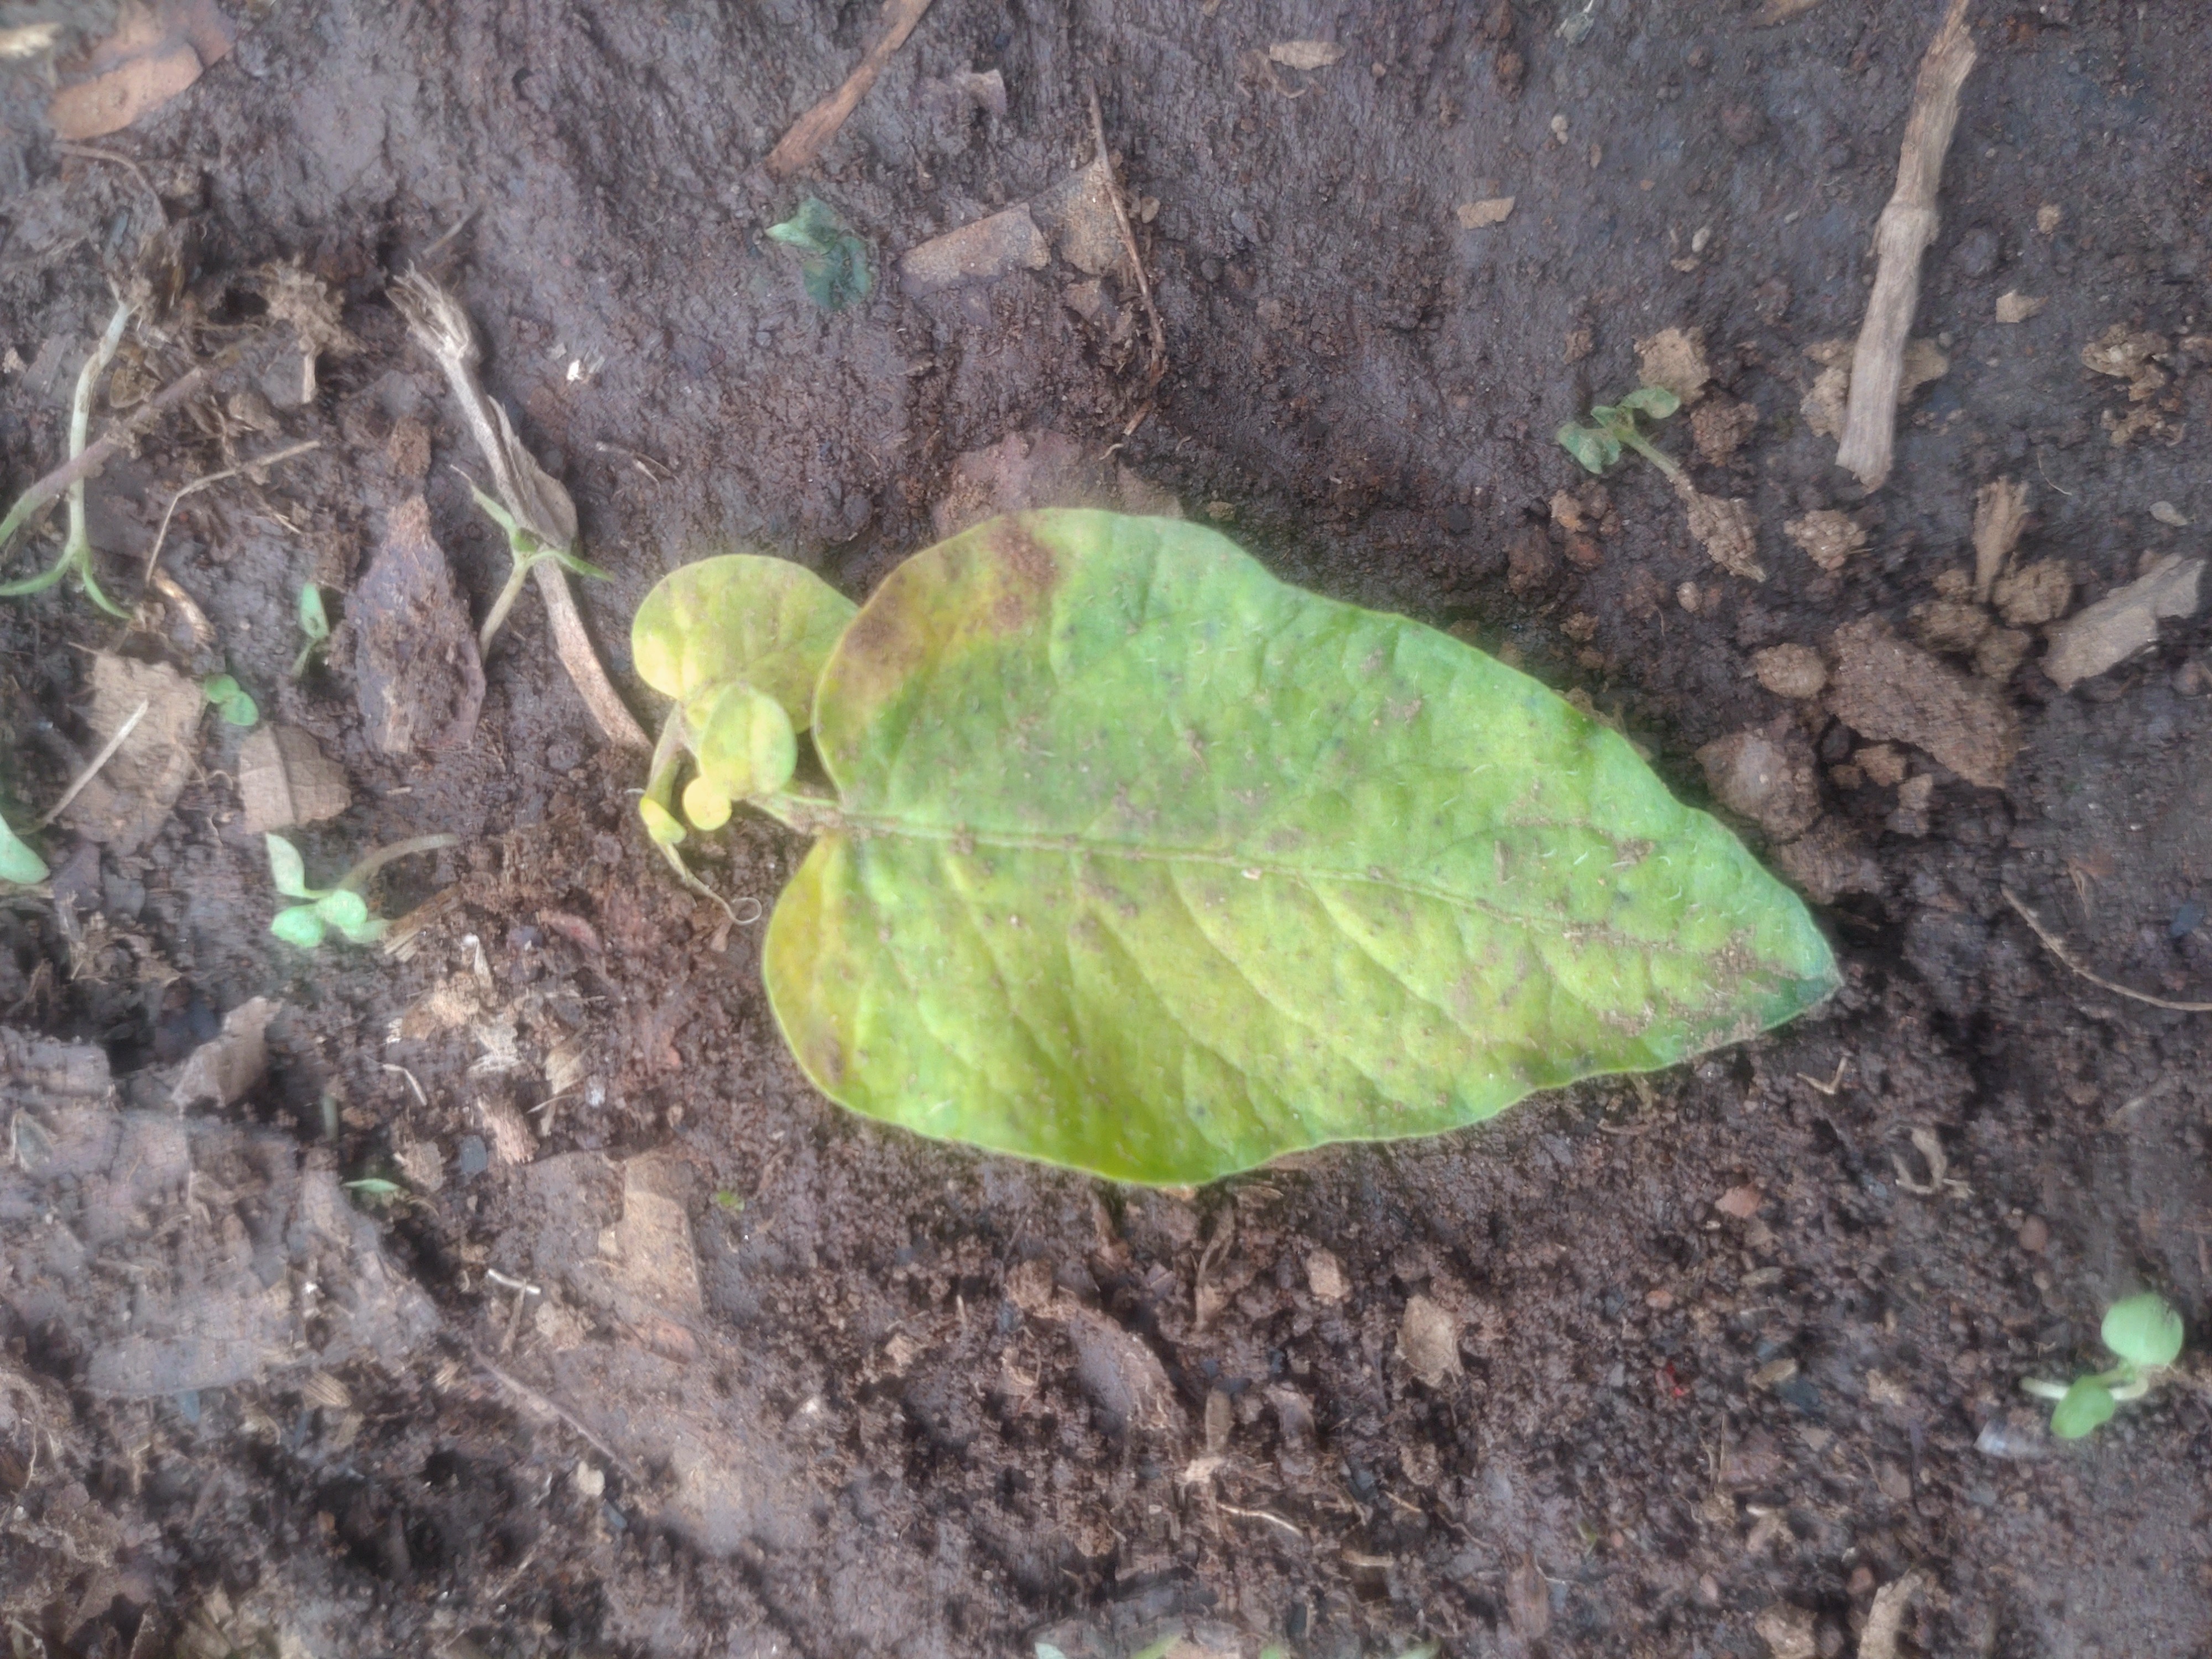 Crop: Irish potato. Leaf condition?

late blight
